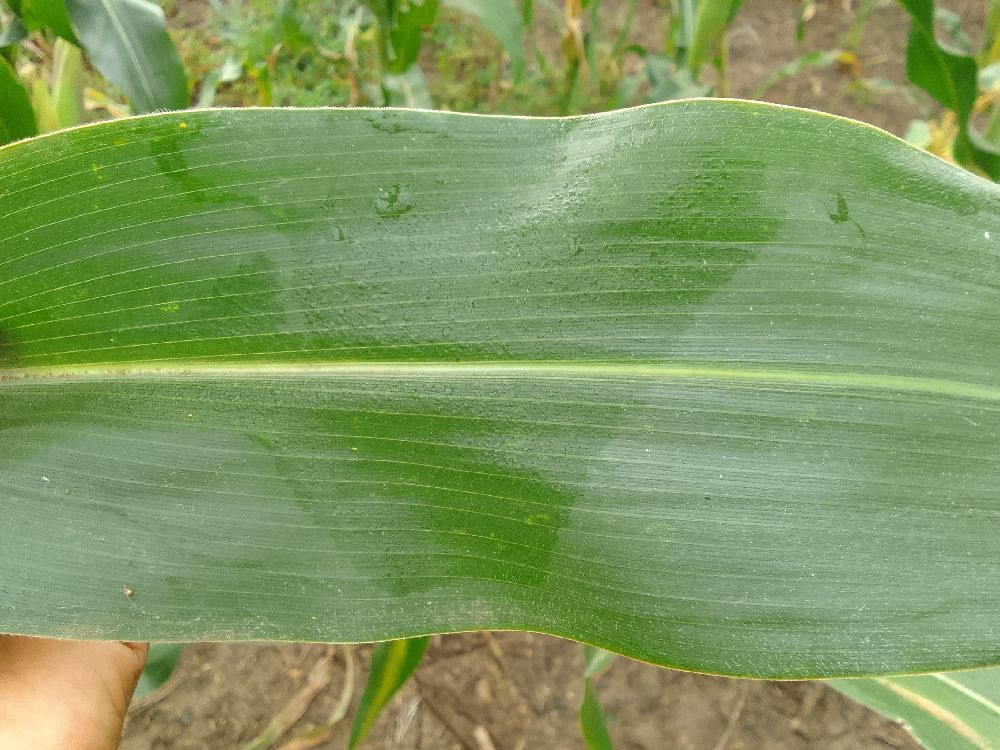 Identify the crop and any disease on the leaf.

maize, healthy
